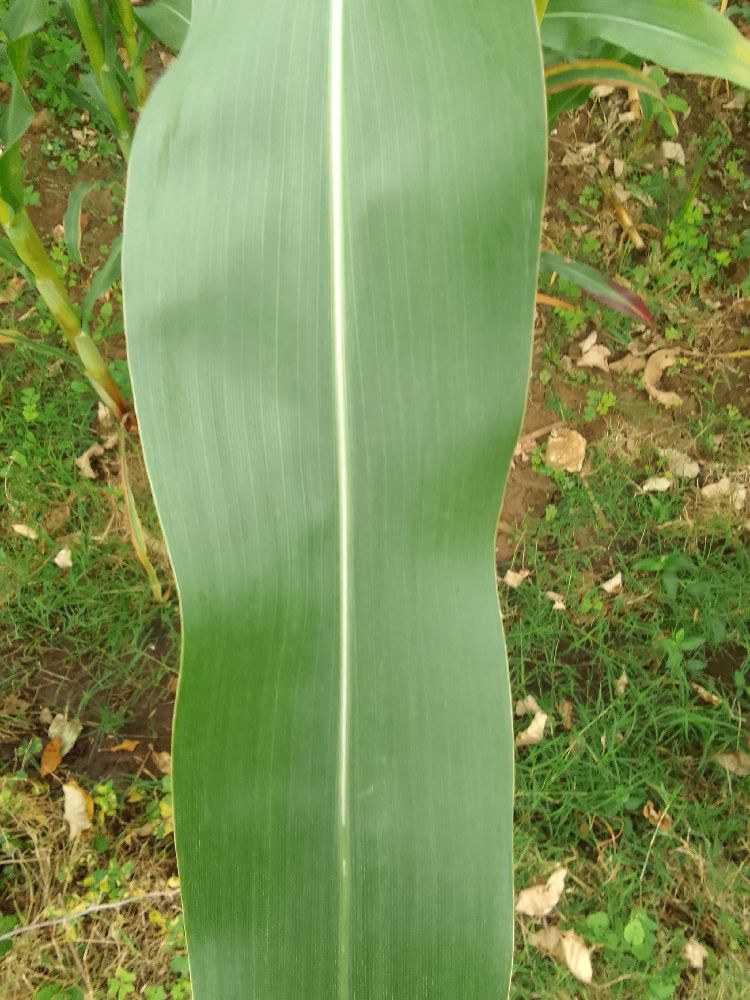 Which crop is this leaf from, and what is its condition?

maize, healthy
